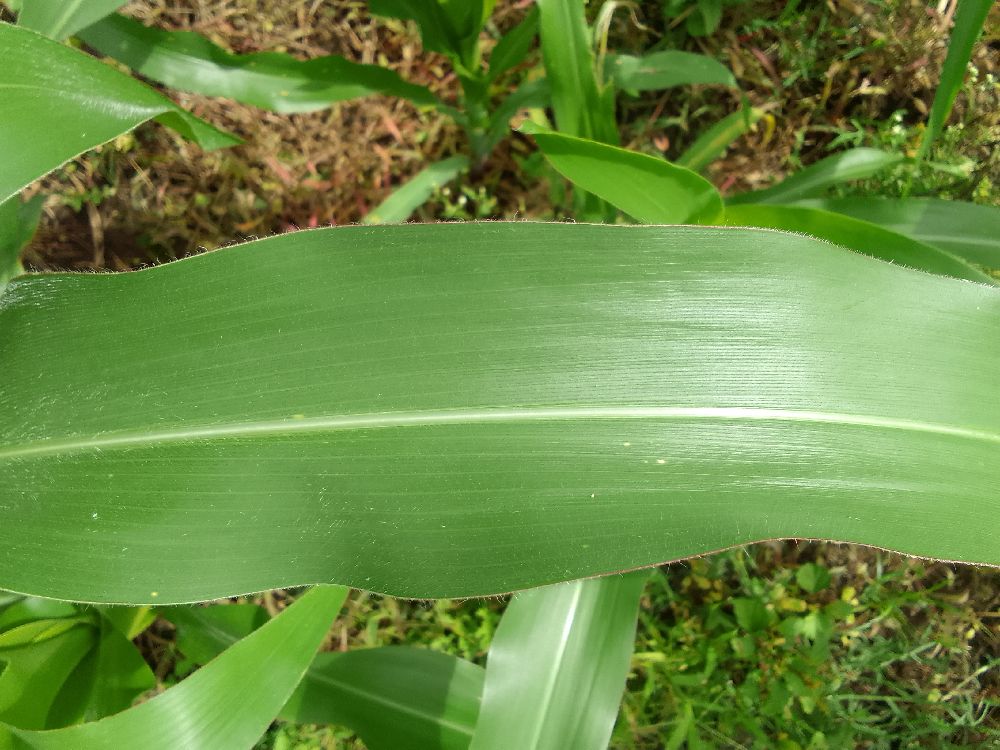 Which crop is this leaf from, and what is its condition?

maize, healthy
